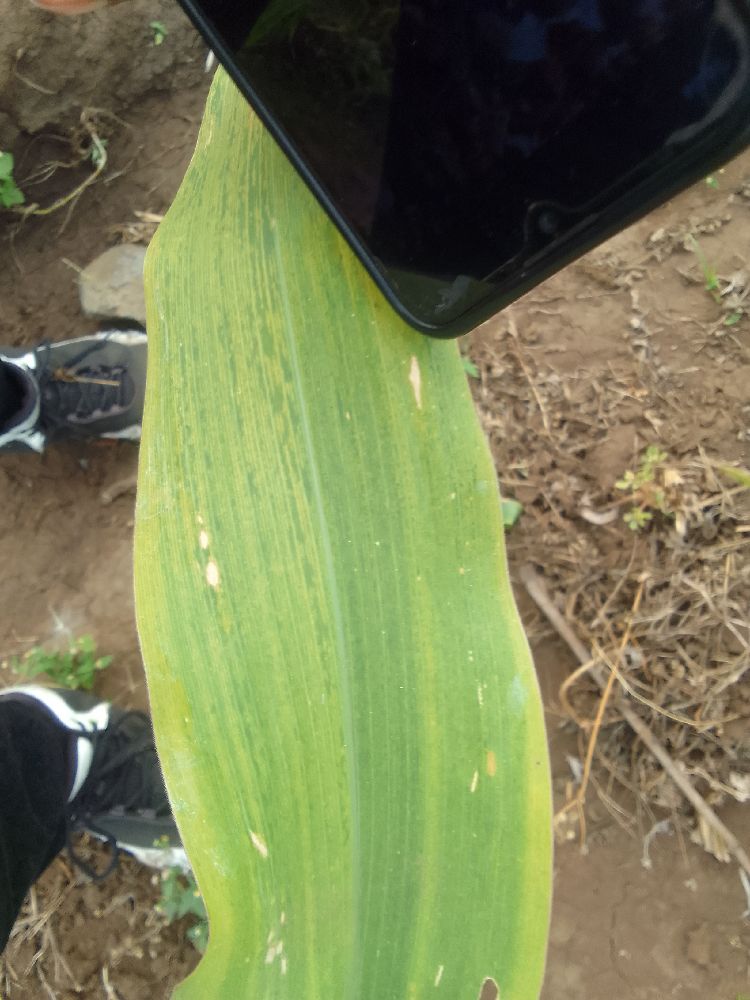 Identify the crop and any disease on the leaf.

maize, maize lethal necrosis
